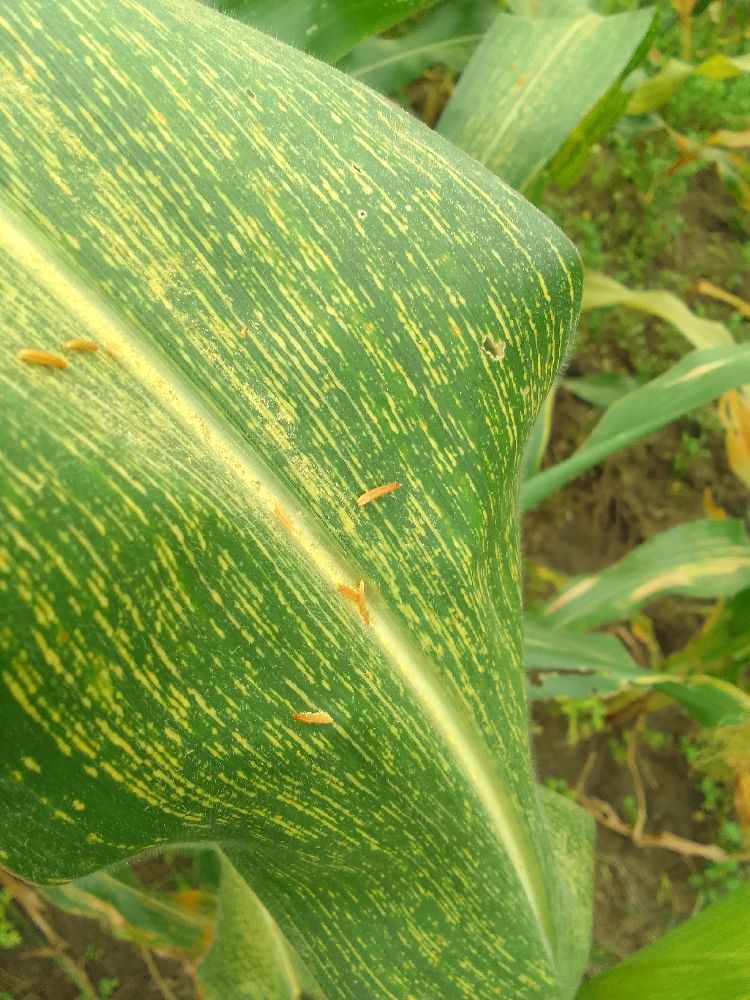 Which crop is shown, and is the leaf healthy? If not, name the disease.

maize, maize streak virus
